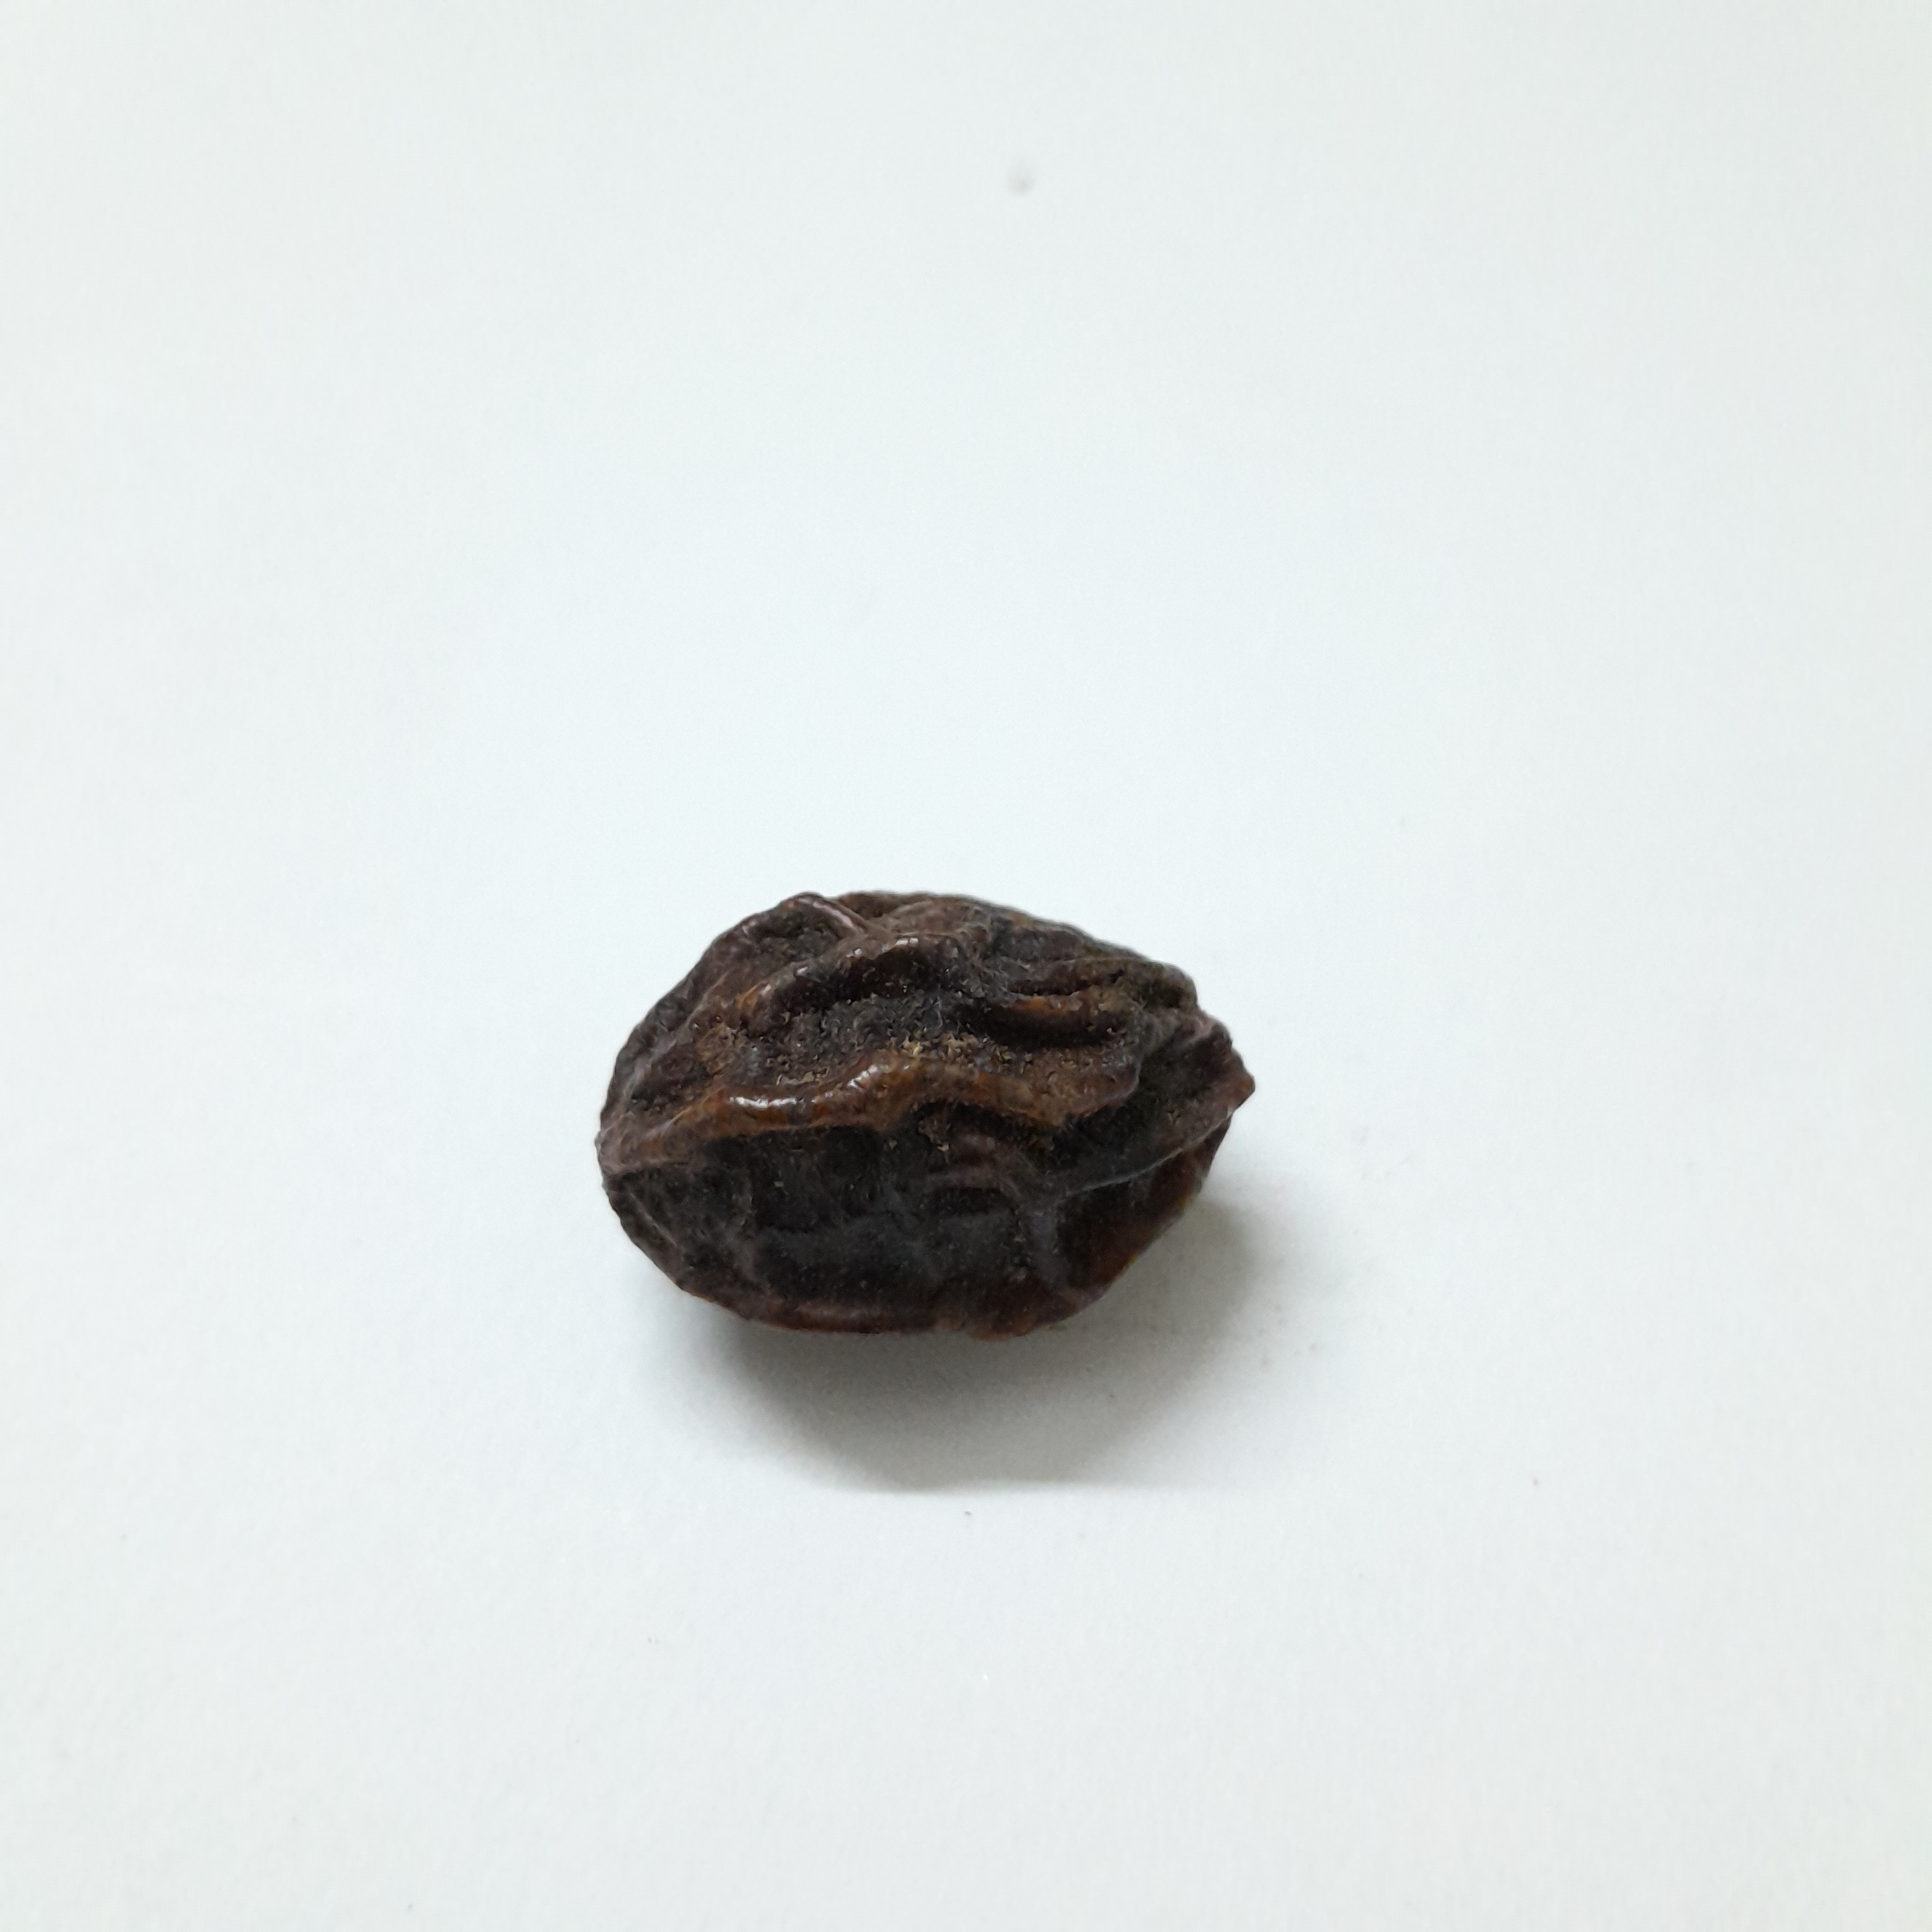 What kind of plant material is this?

kadukharik
